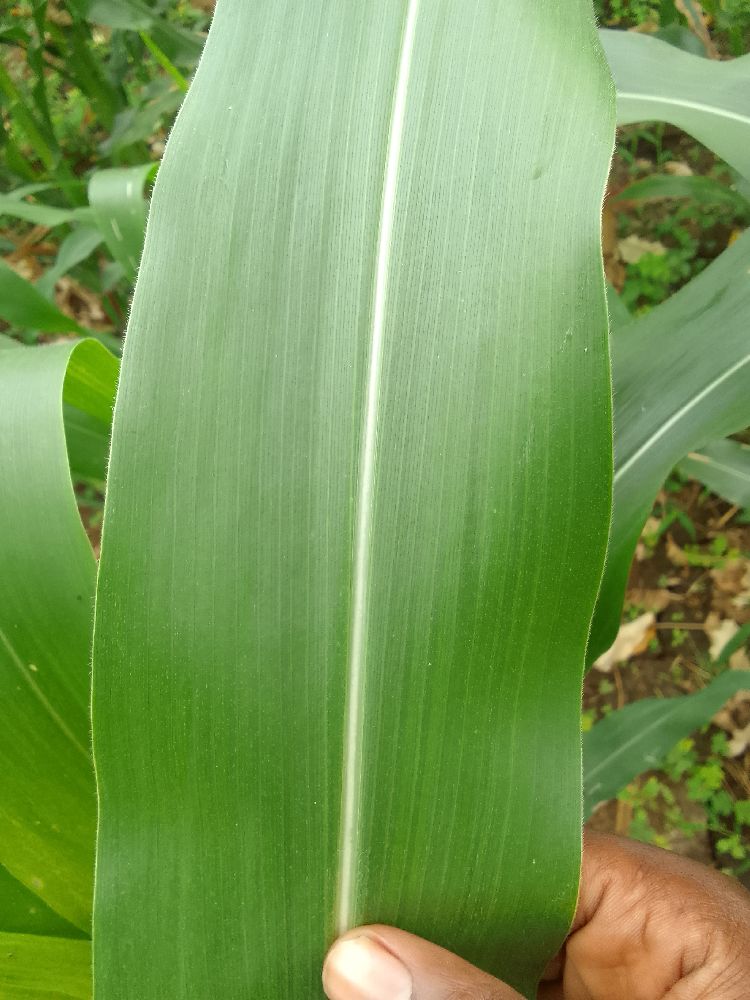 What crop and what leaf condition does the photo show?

maize, healthy
